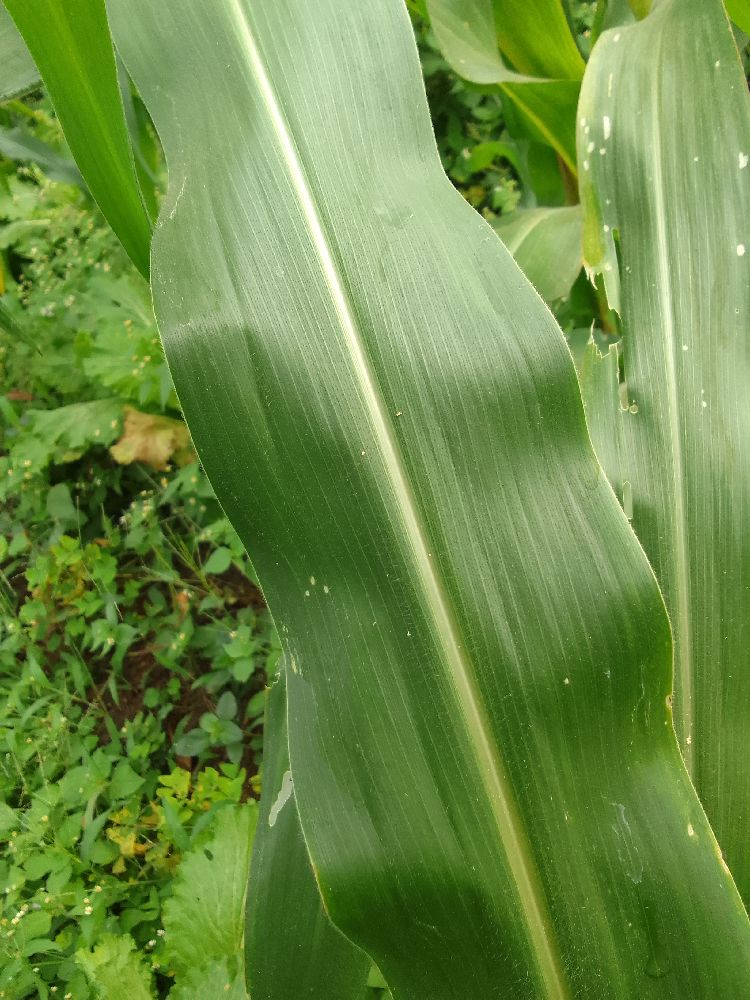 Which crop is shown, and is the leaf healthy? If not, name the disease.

maize, healthy
